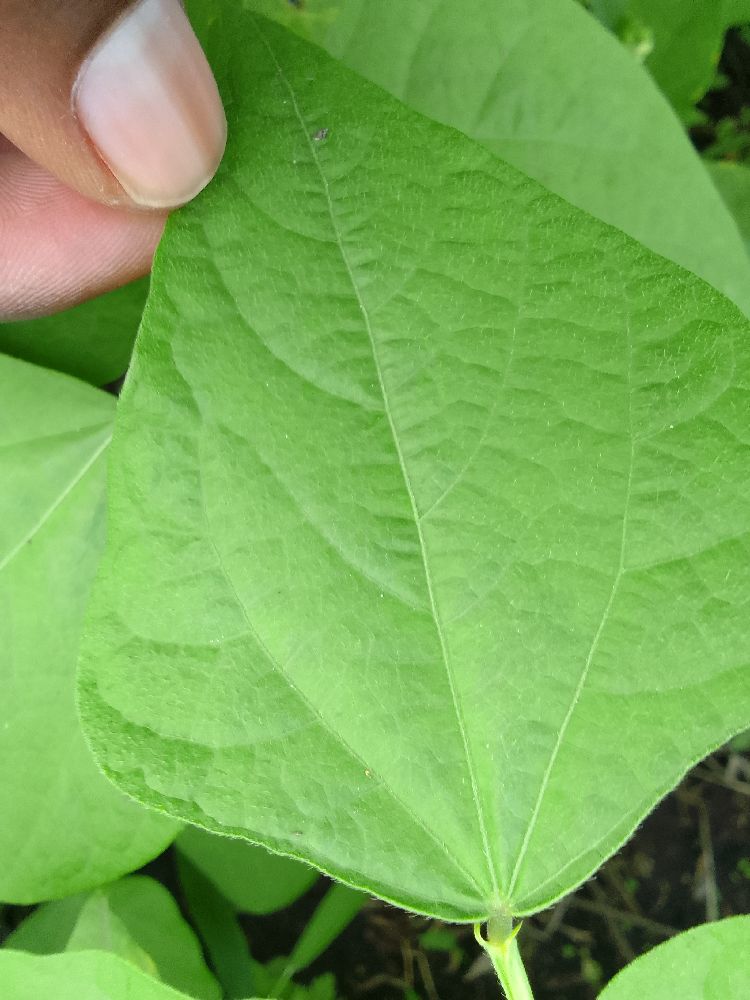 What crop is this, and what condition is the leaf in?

common bean, healthy
